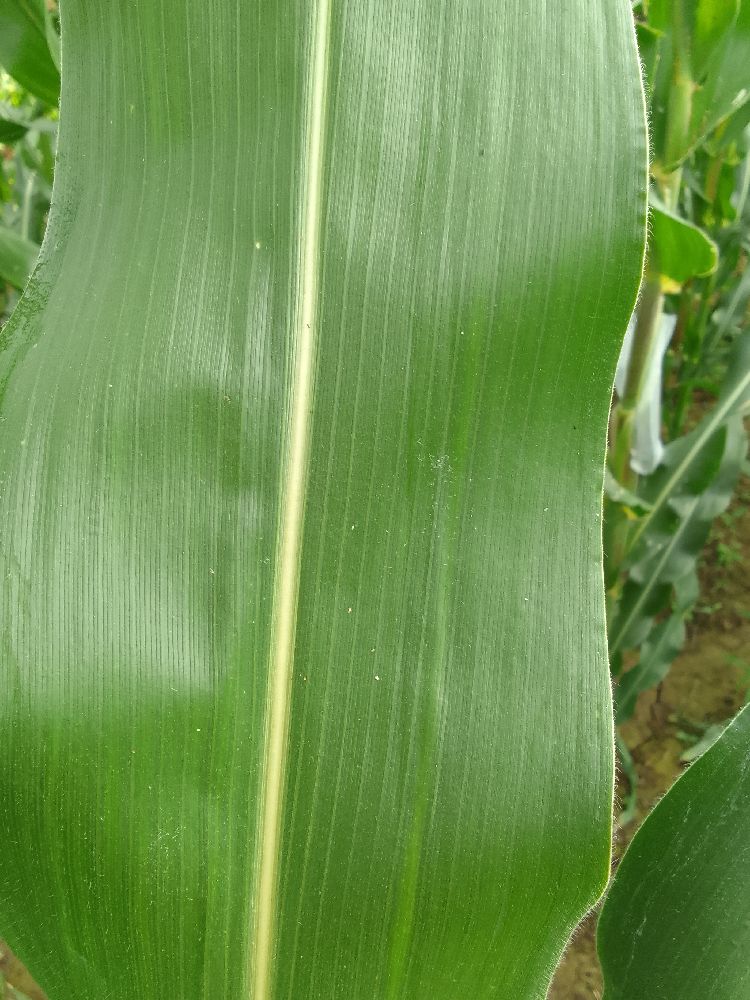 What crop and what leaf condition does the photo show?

maize, healthy
